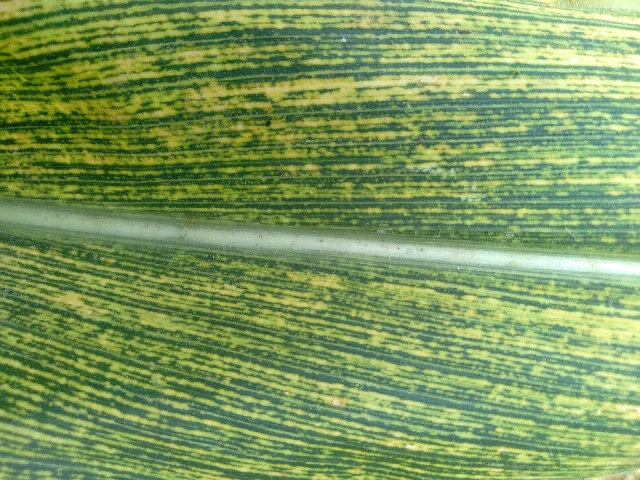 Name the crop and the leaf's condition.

maize, maize streak virus
